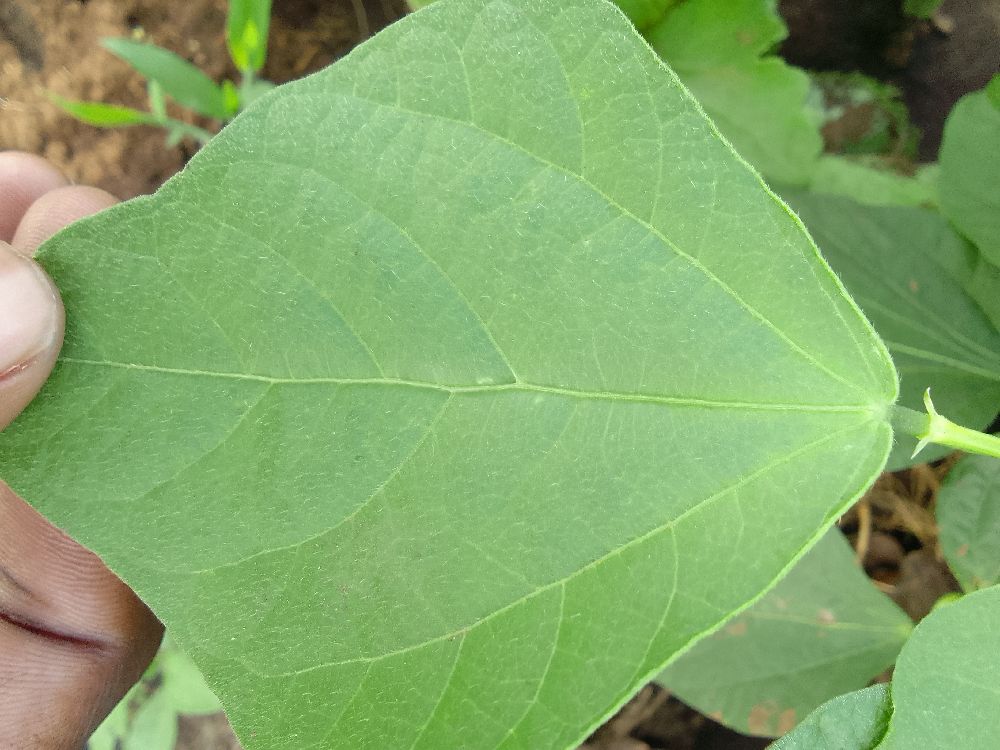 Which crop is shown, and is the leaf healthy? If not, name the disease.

common bean, healthy
